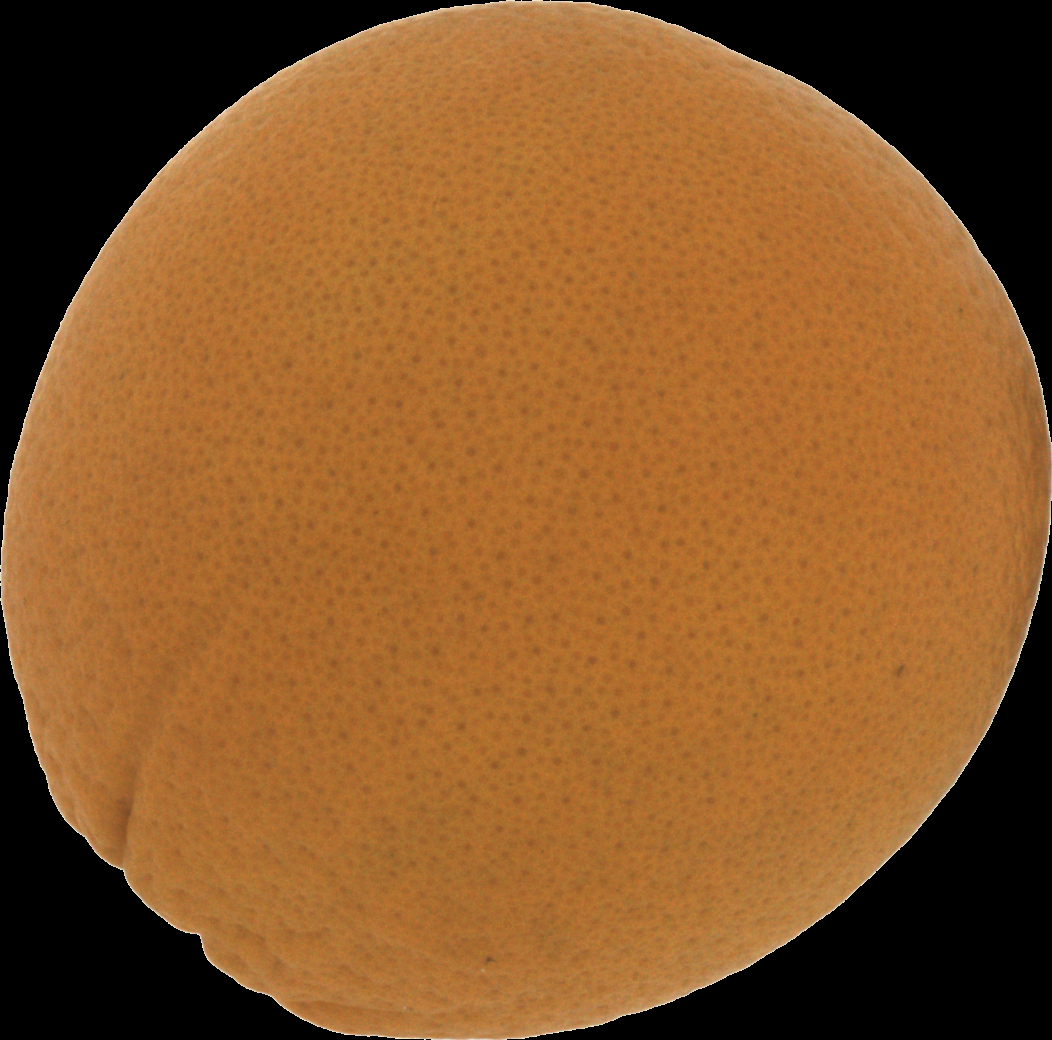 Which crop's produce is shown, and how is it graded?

orange, good
